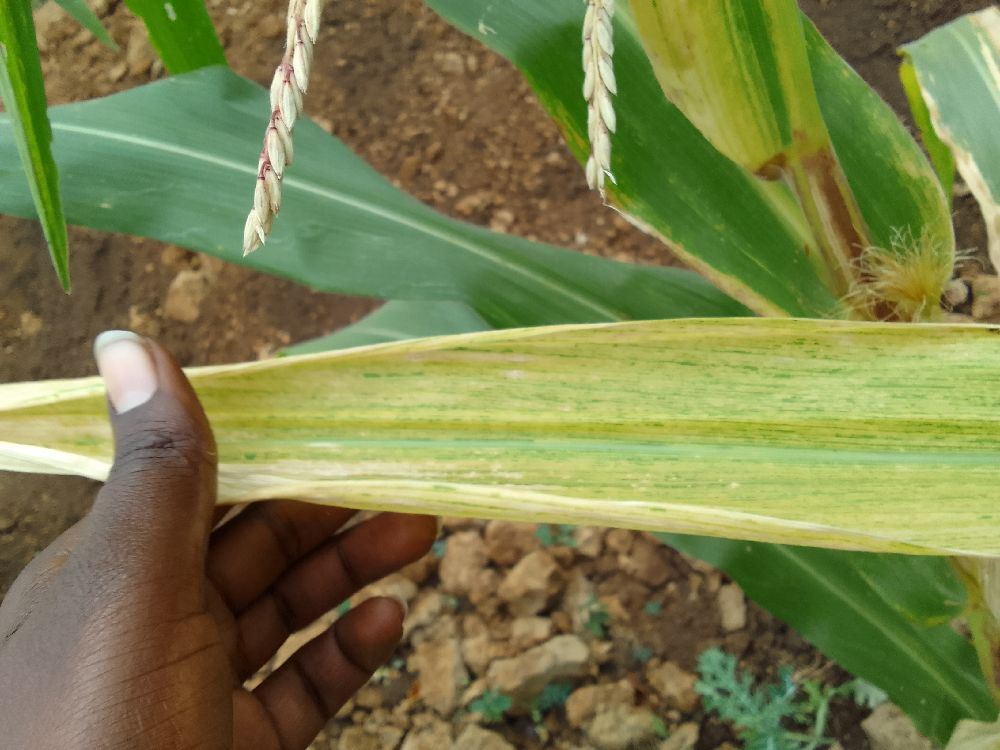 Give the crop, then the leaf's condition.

maize, maize lethal necrosis
